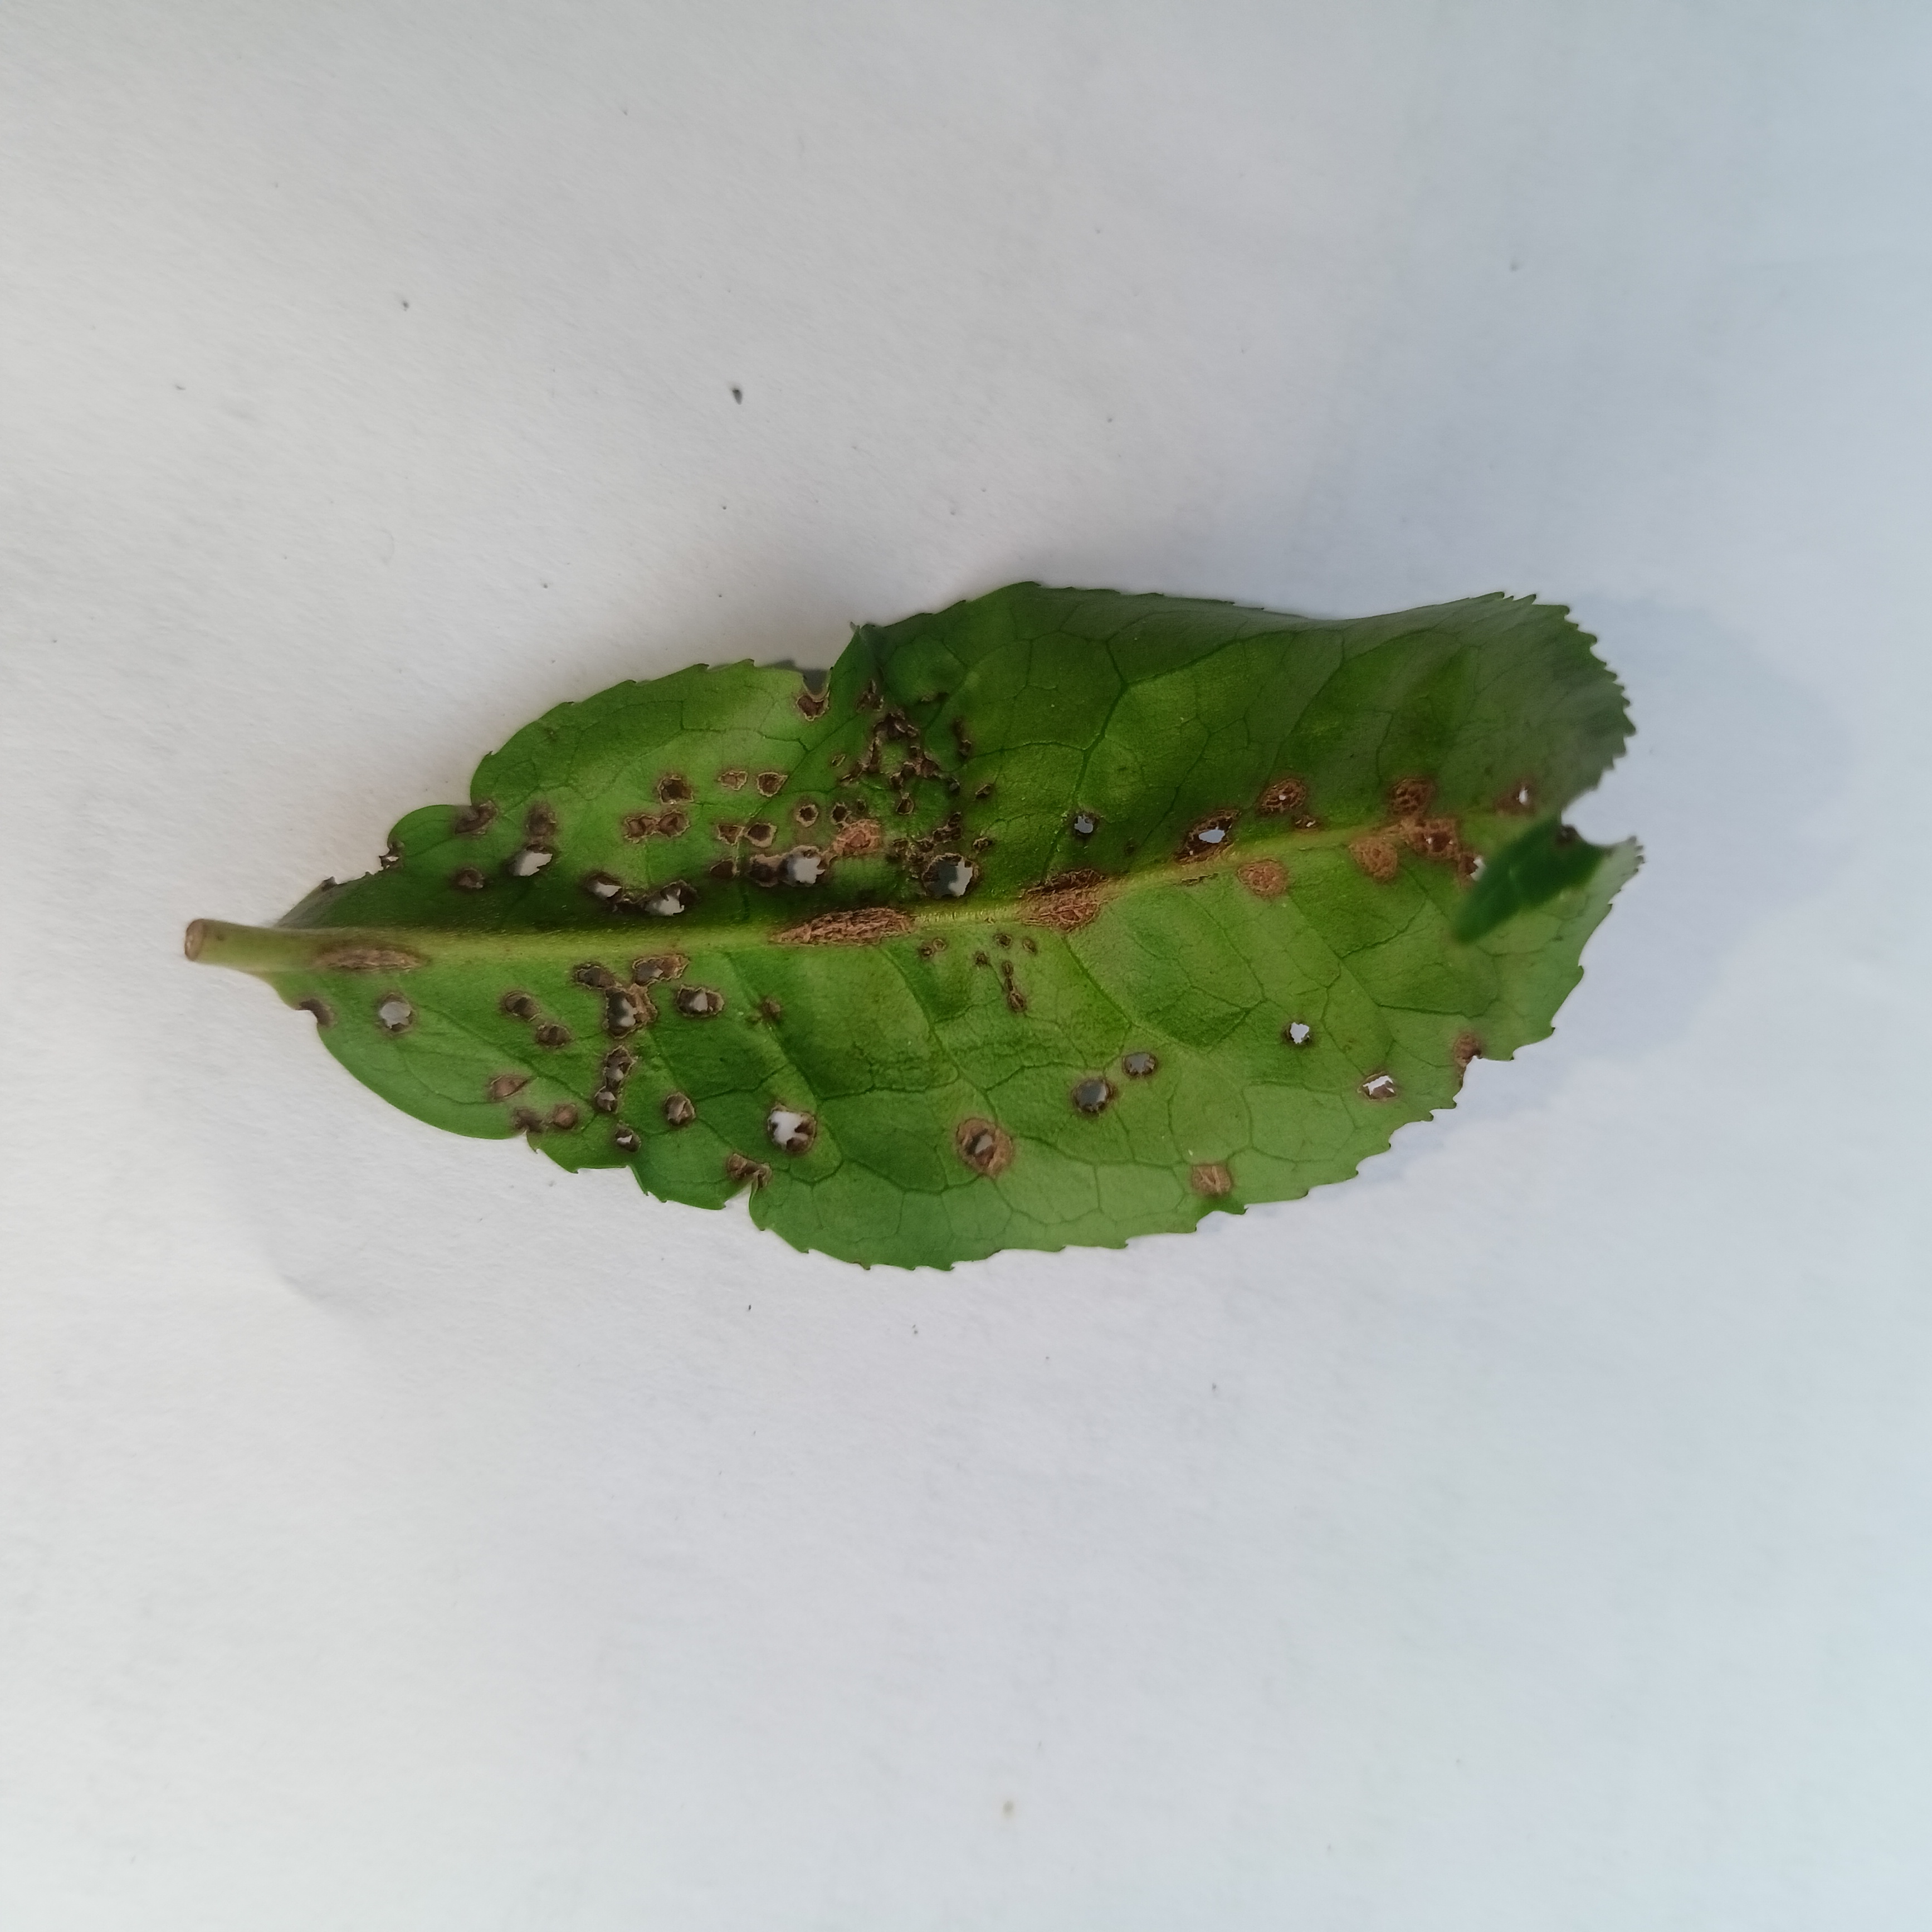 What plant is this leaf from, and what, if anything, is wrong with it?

tea, helopeltis
